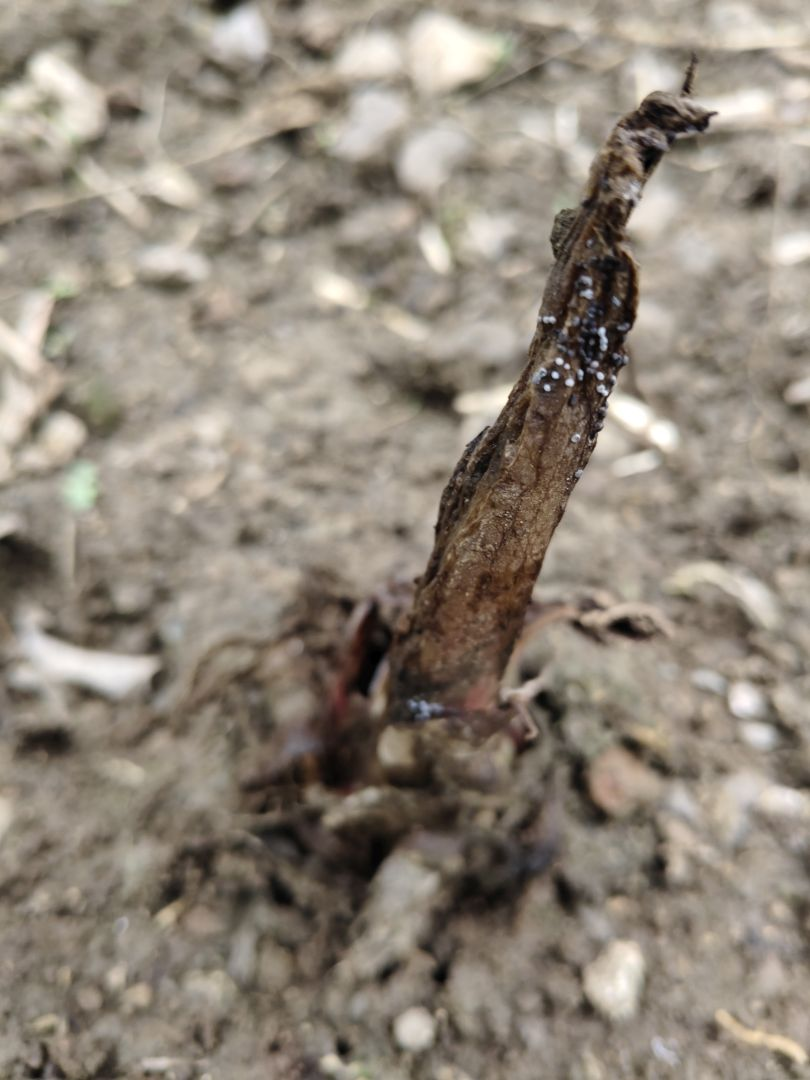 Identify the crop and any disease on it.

taro, root rot
